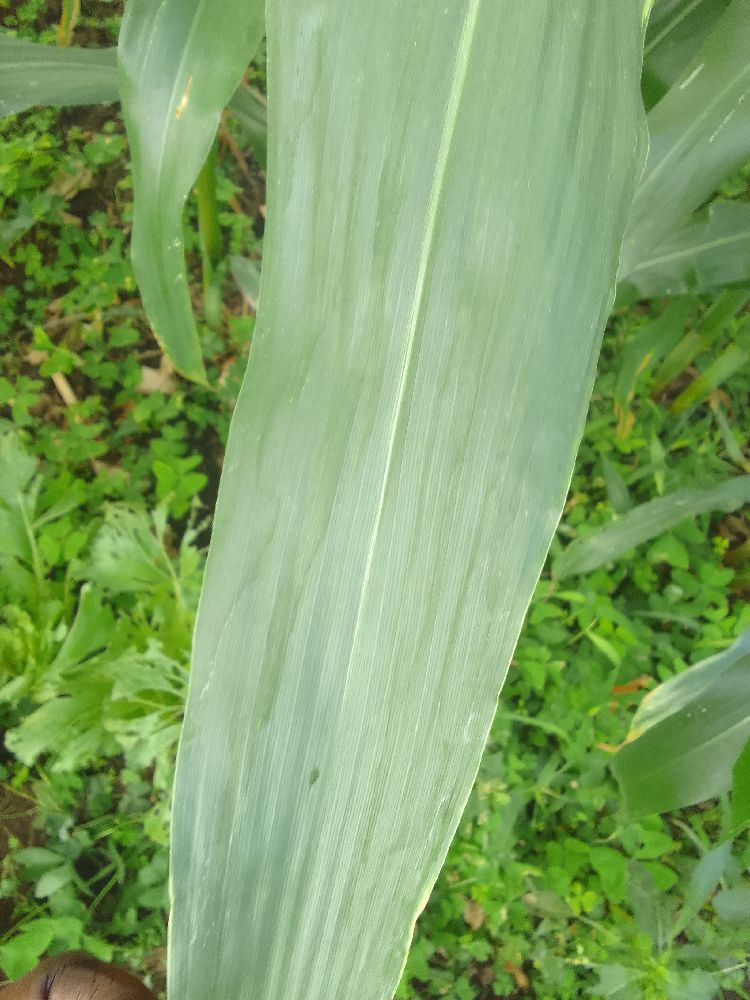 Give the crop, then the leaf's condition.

maize, healthy
